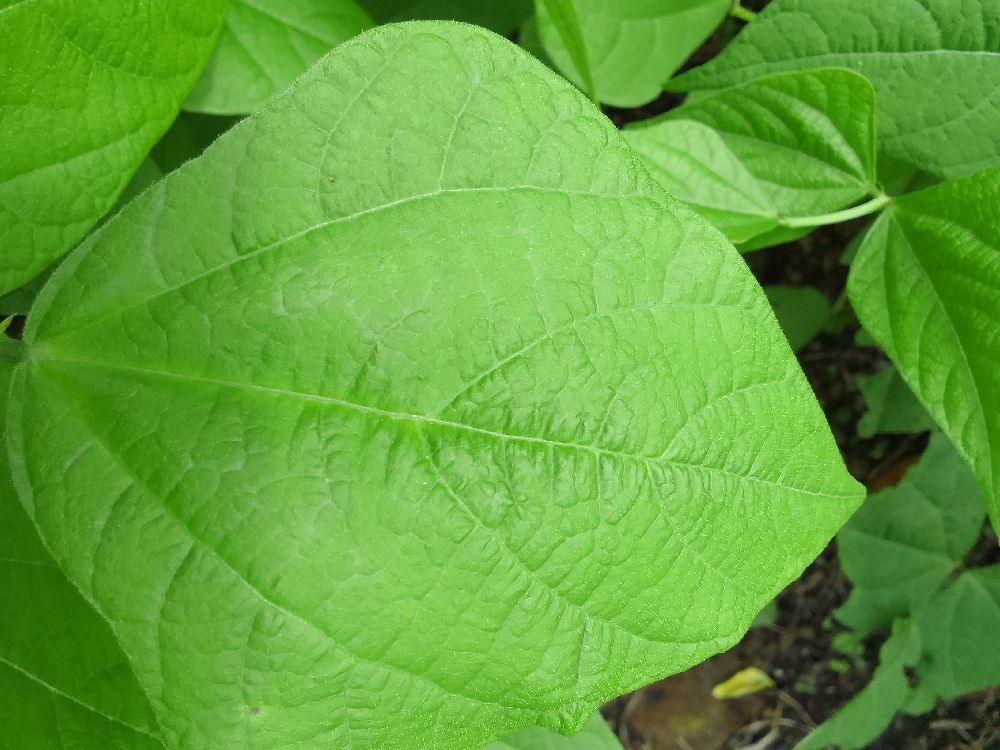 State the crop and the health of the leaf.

common bean, healthy
